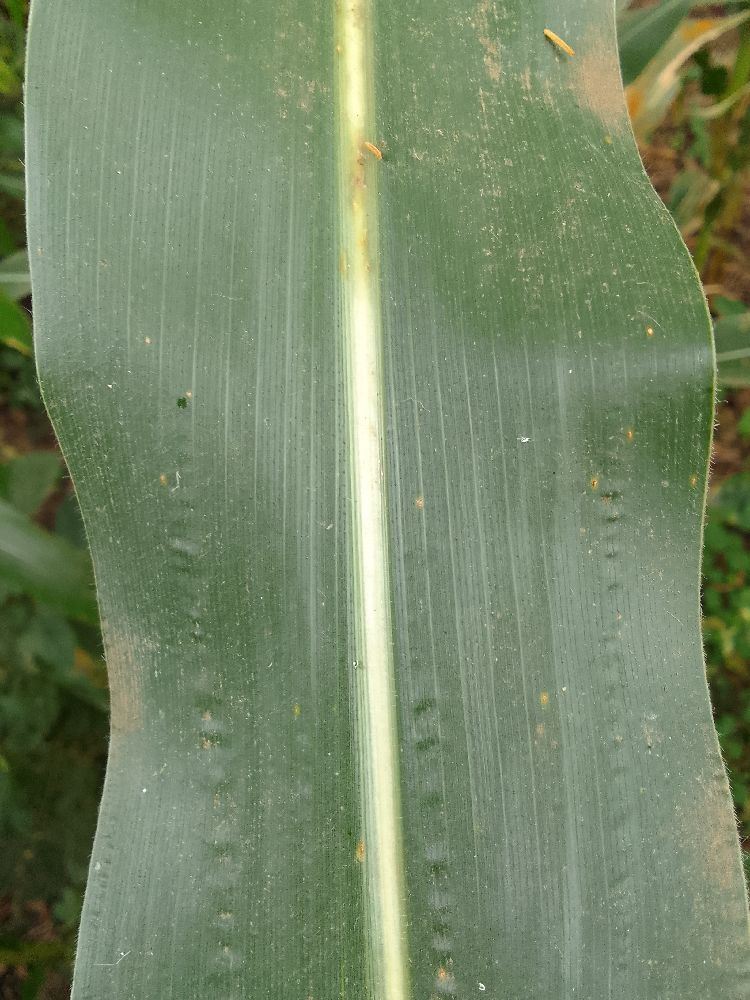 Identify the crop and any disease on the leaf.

maize, healthy
